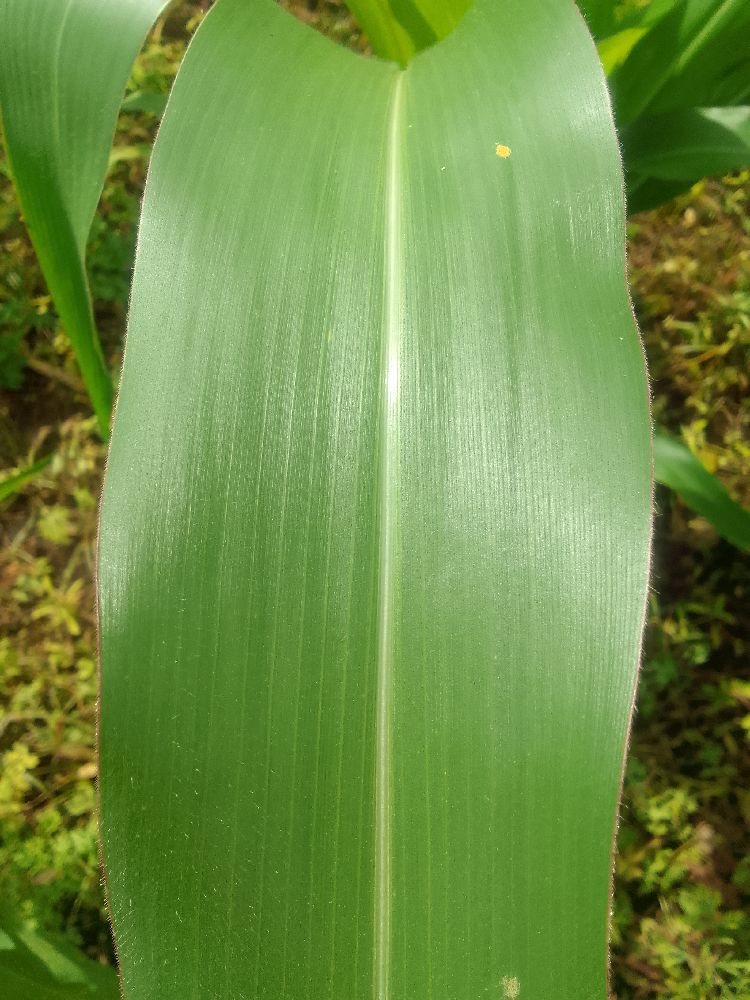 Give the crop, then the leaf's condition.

maize, healthy
